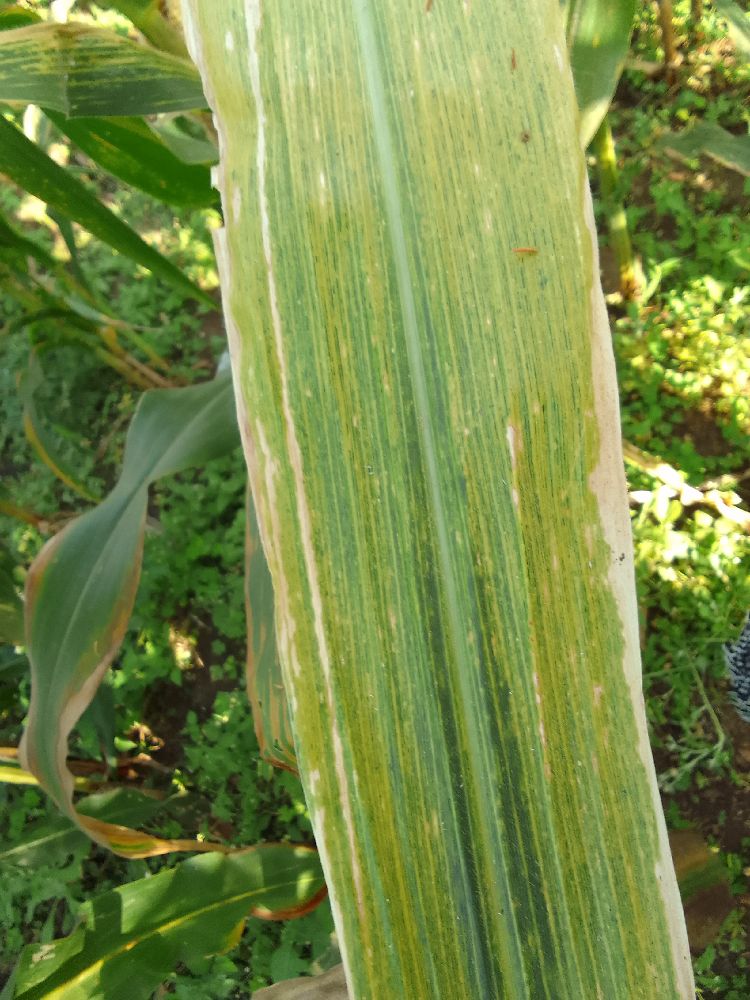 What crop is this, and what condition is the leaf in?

maize, maize lethal necrosis
